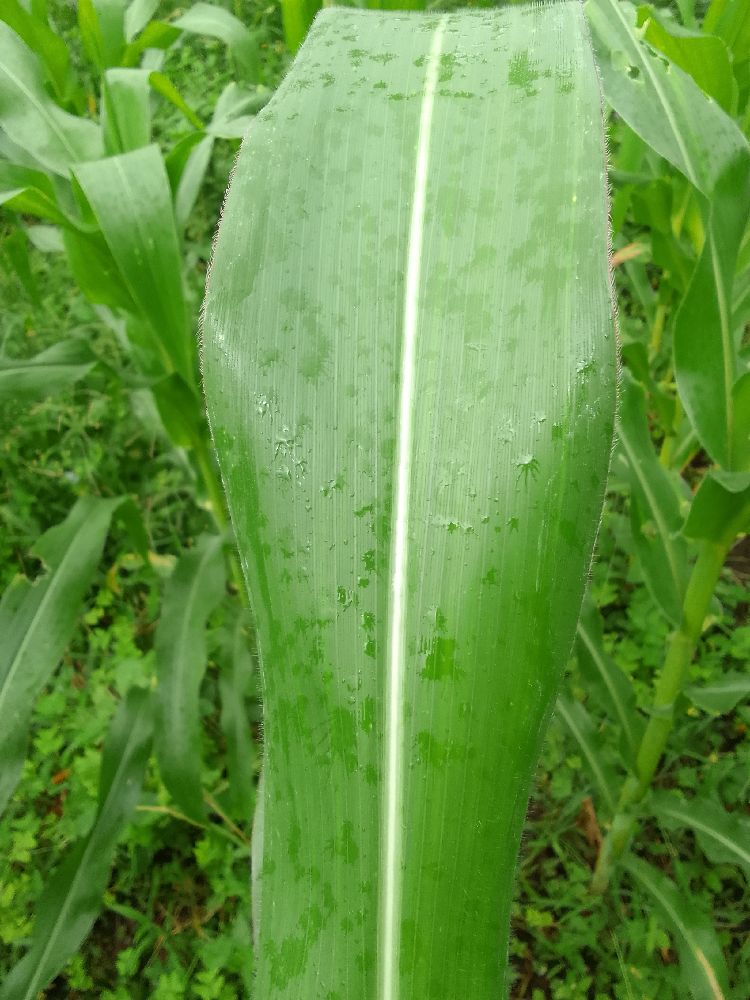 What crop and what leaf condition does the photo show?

maize, healthy
